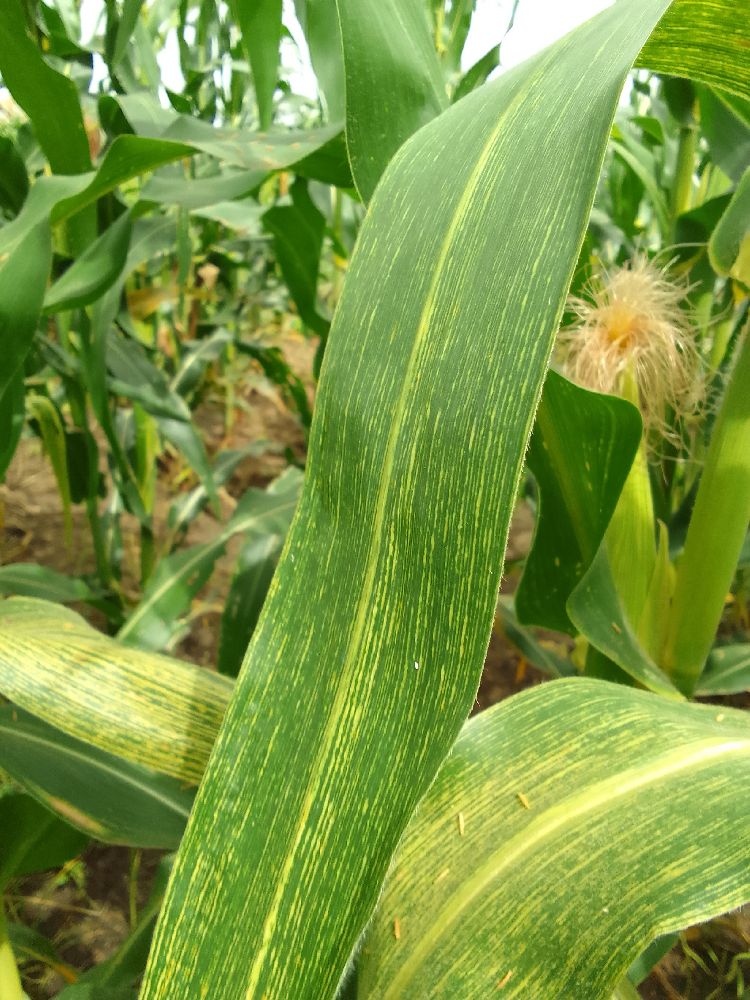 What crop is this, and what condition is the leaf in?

maize, maize streak virus
